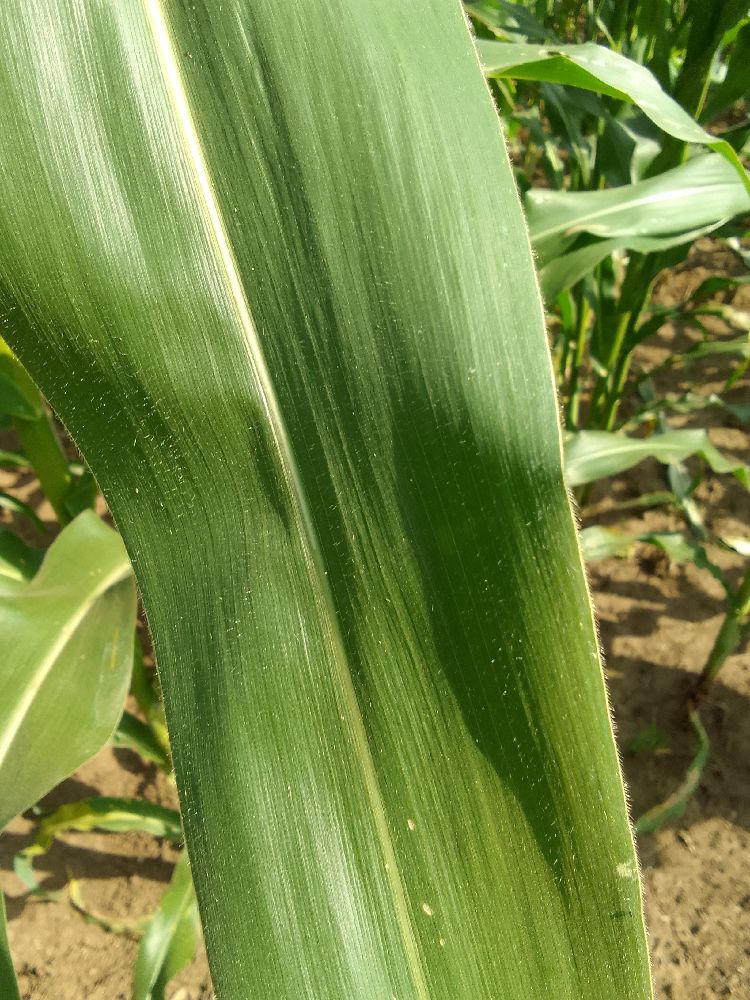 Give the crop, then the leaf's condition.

maize, healthy
